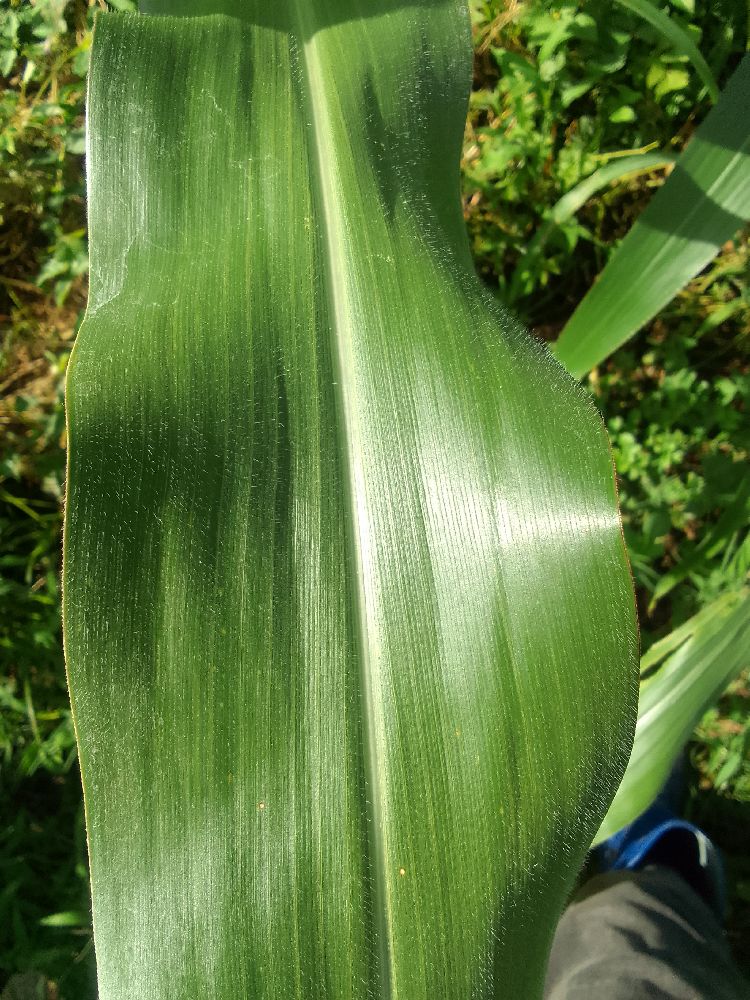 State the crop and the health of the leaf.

maize, healthy
